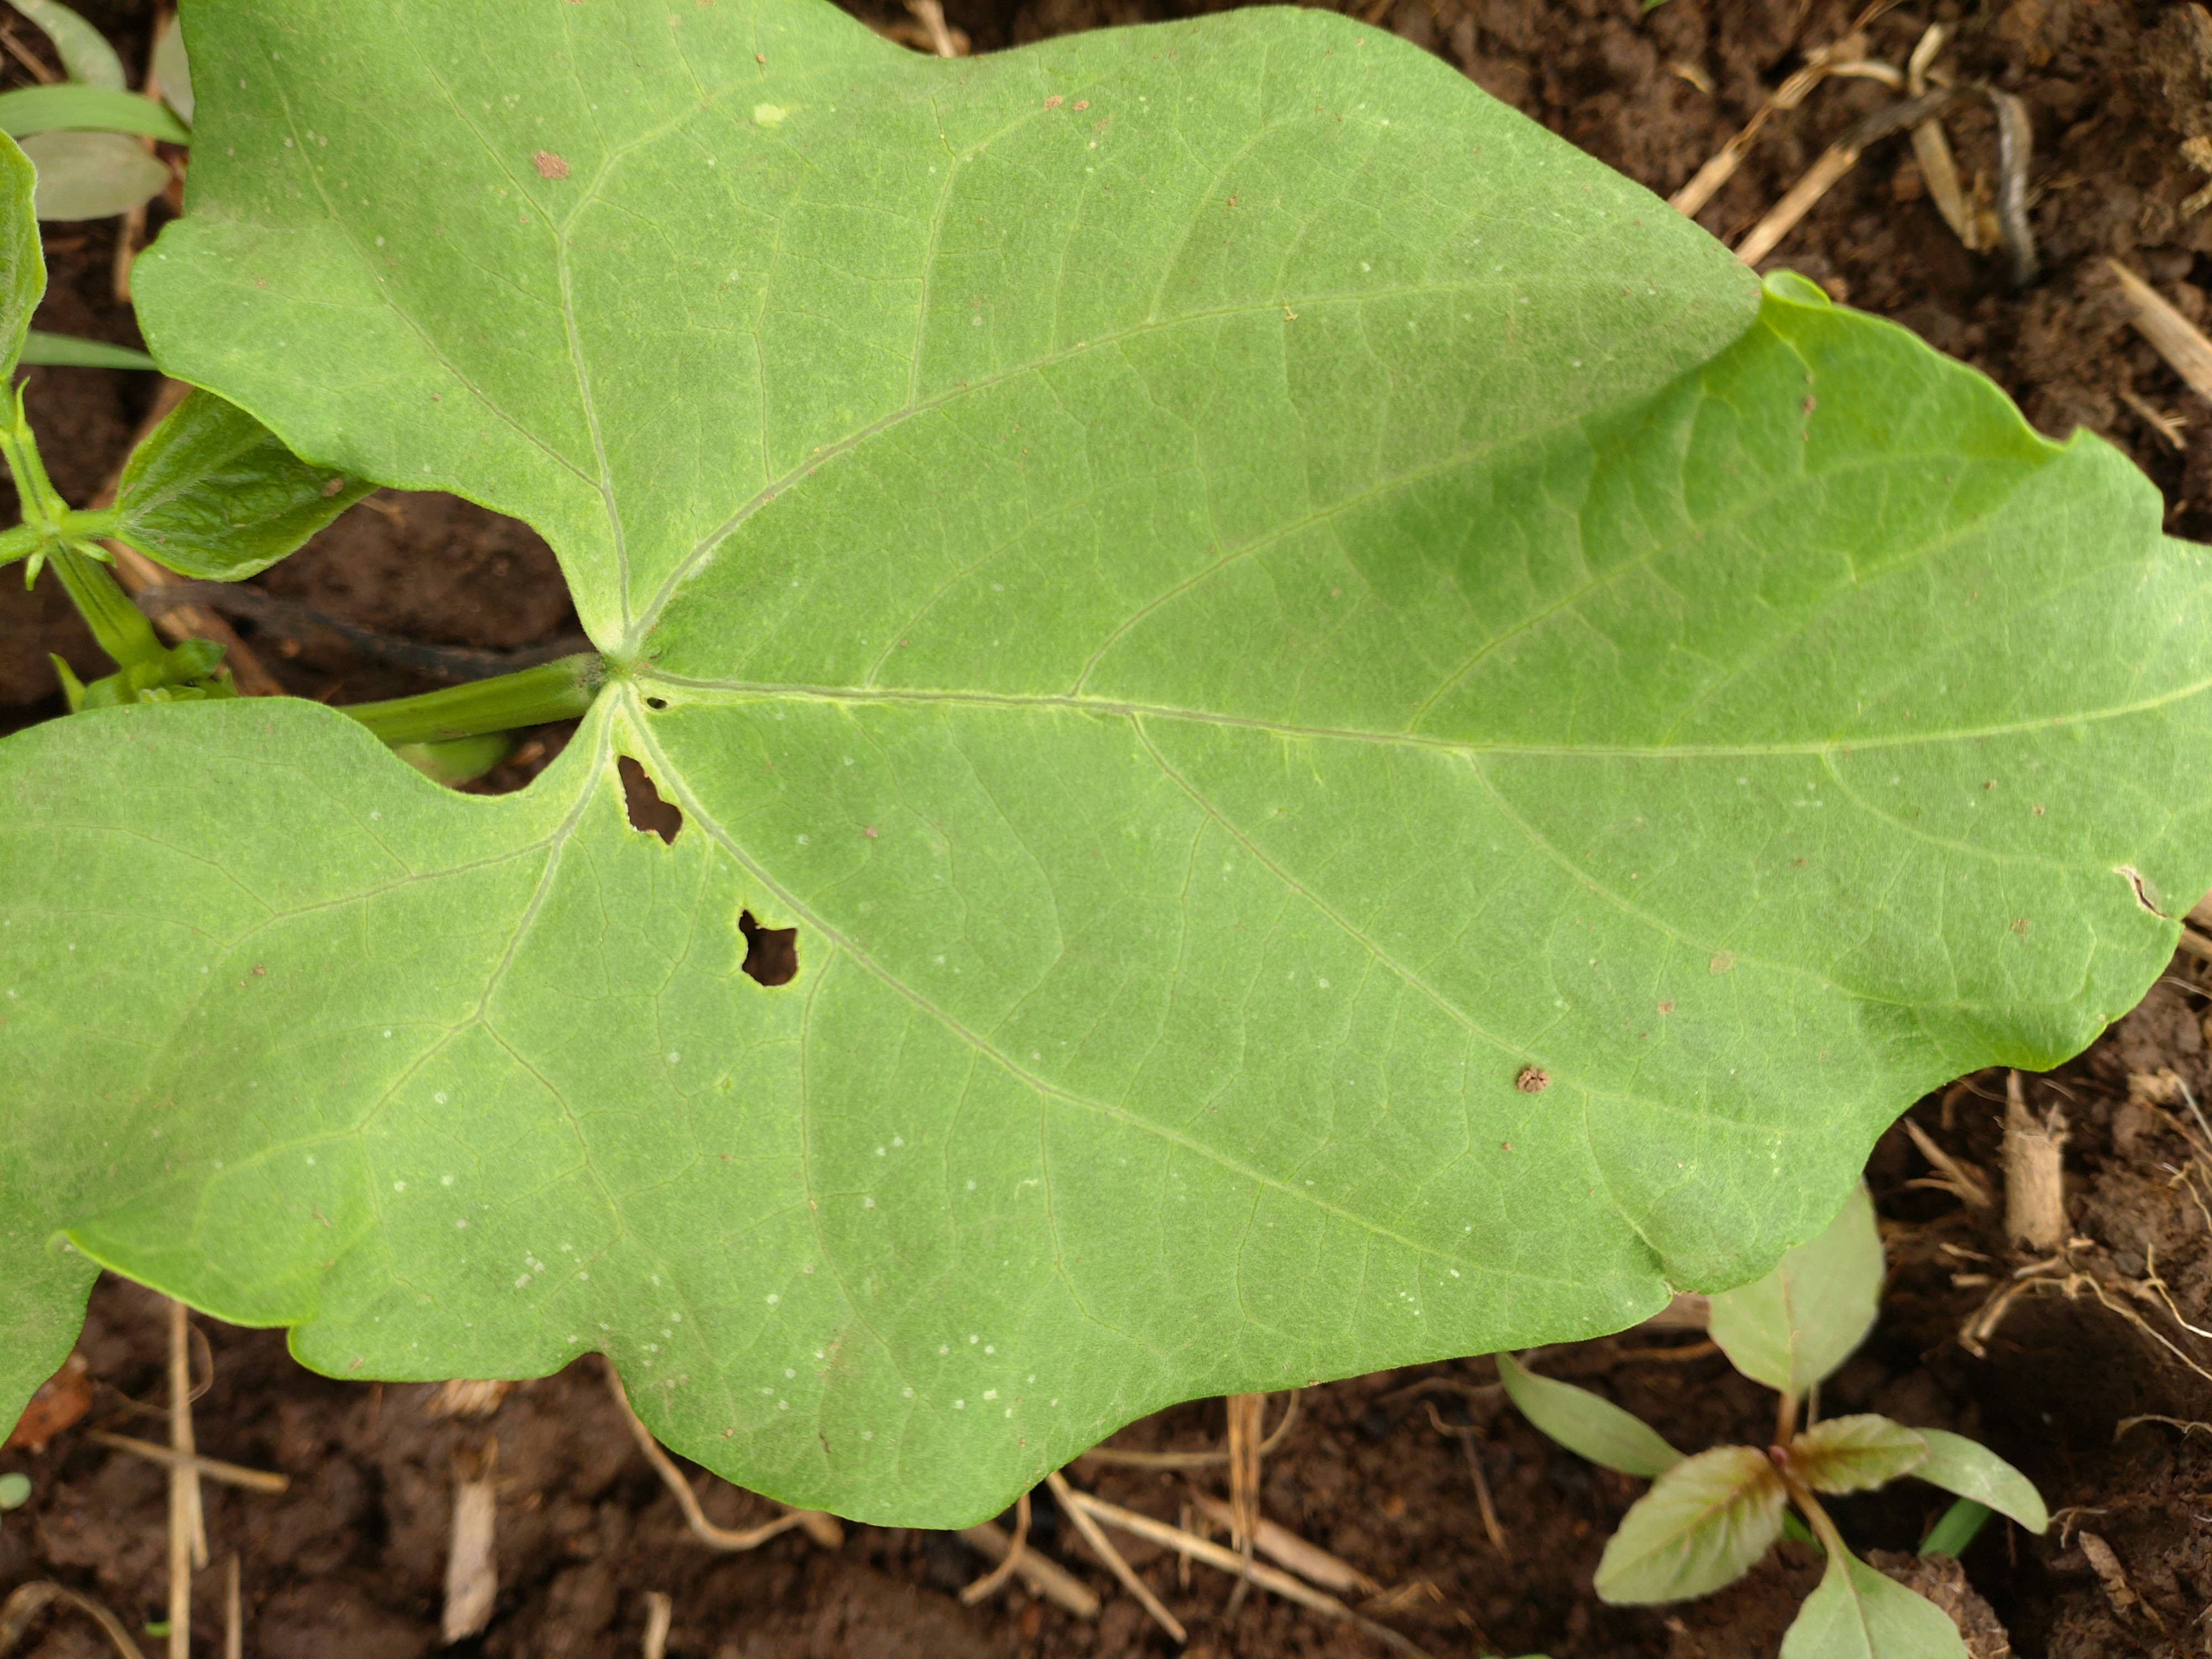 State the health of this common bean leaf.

healthy
